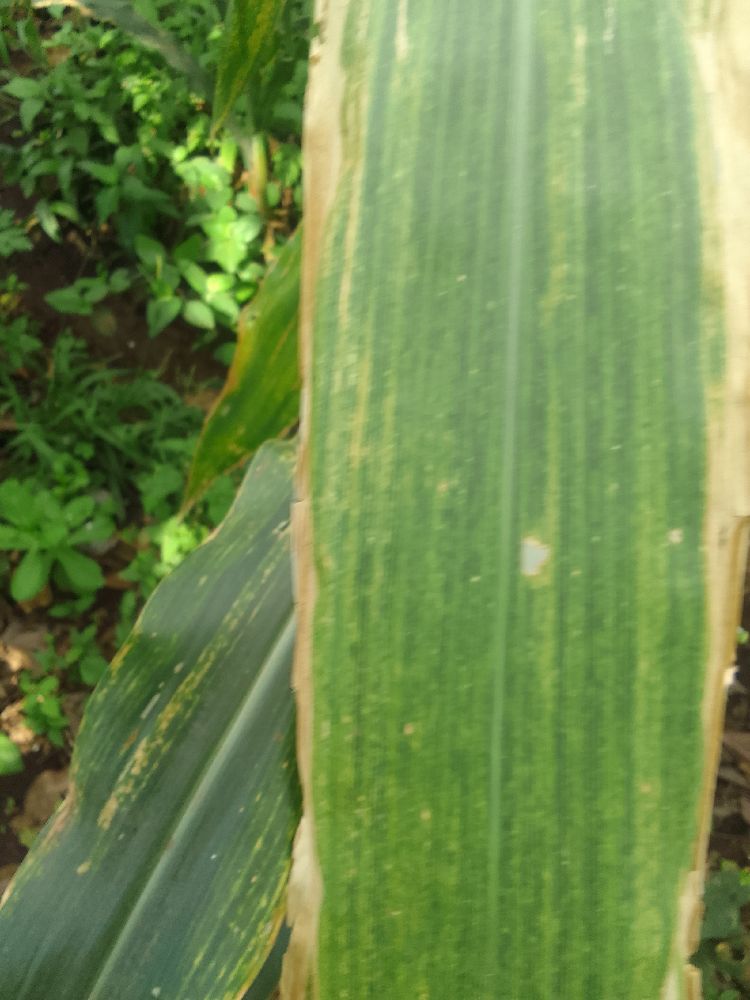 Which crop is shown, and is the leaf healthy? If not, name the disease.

maize, maize lethal necrosis
